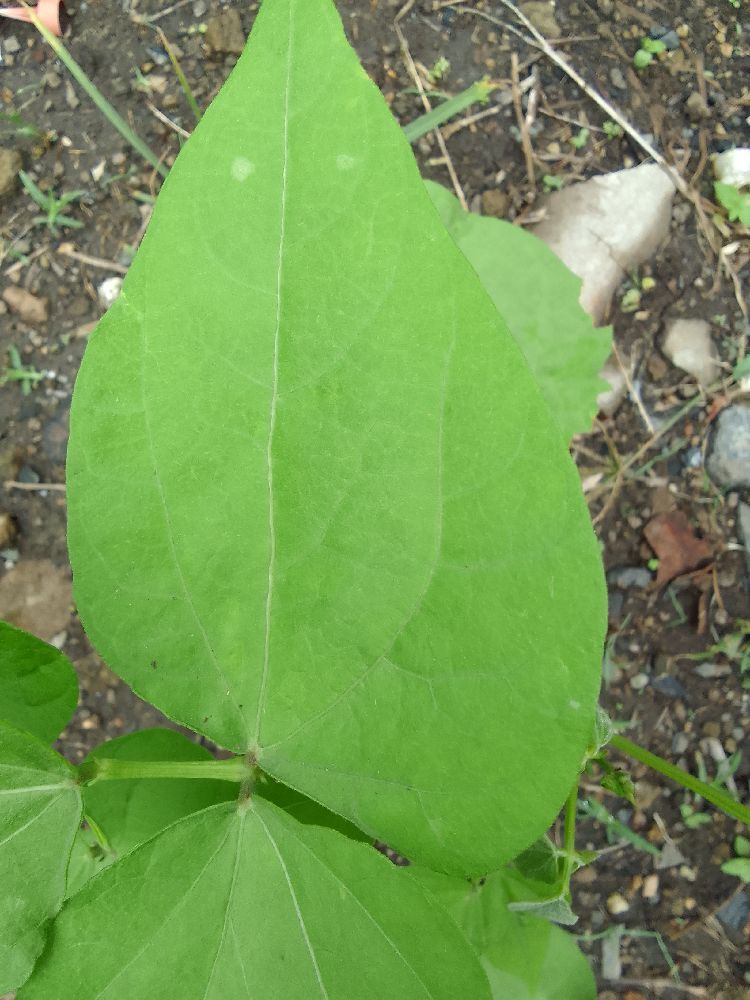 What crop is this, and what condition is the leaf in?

common bean, healthy
